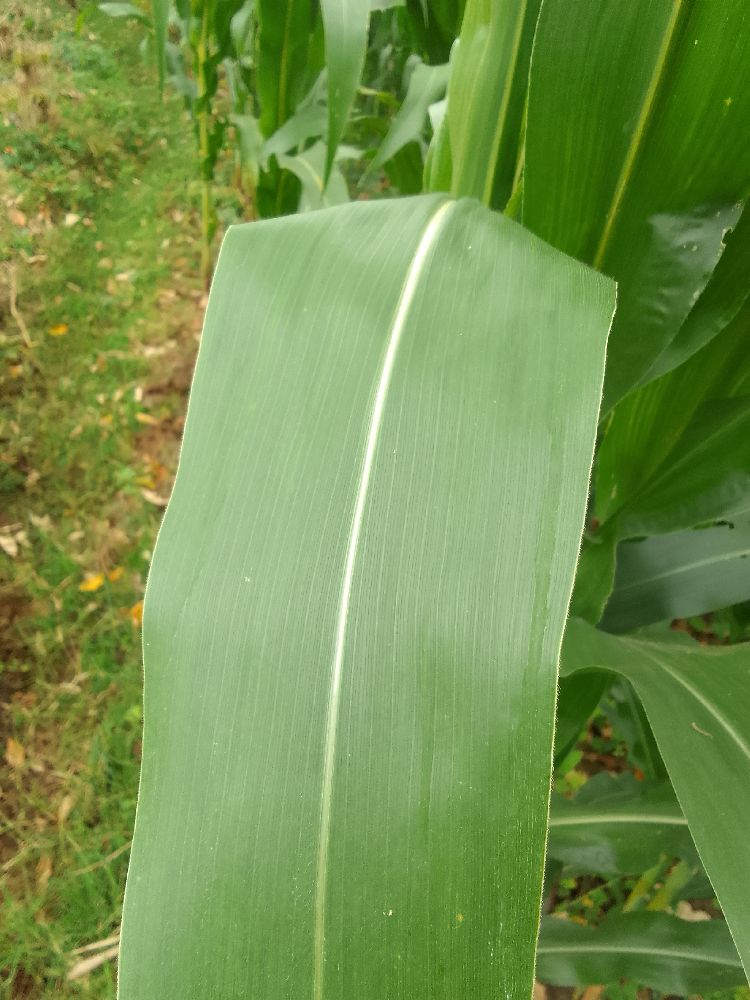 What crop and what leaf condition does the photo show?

maize, healthy
